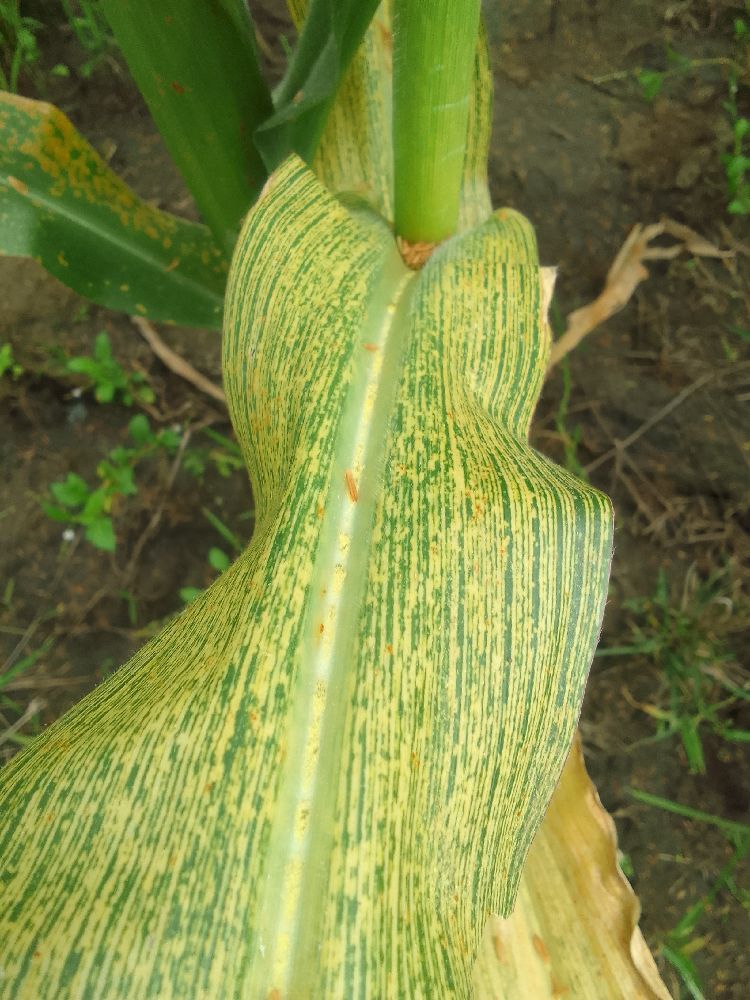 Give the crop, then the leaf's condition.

maize, maize streak virus
